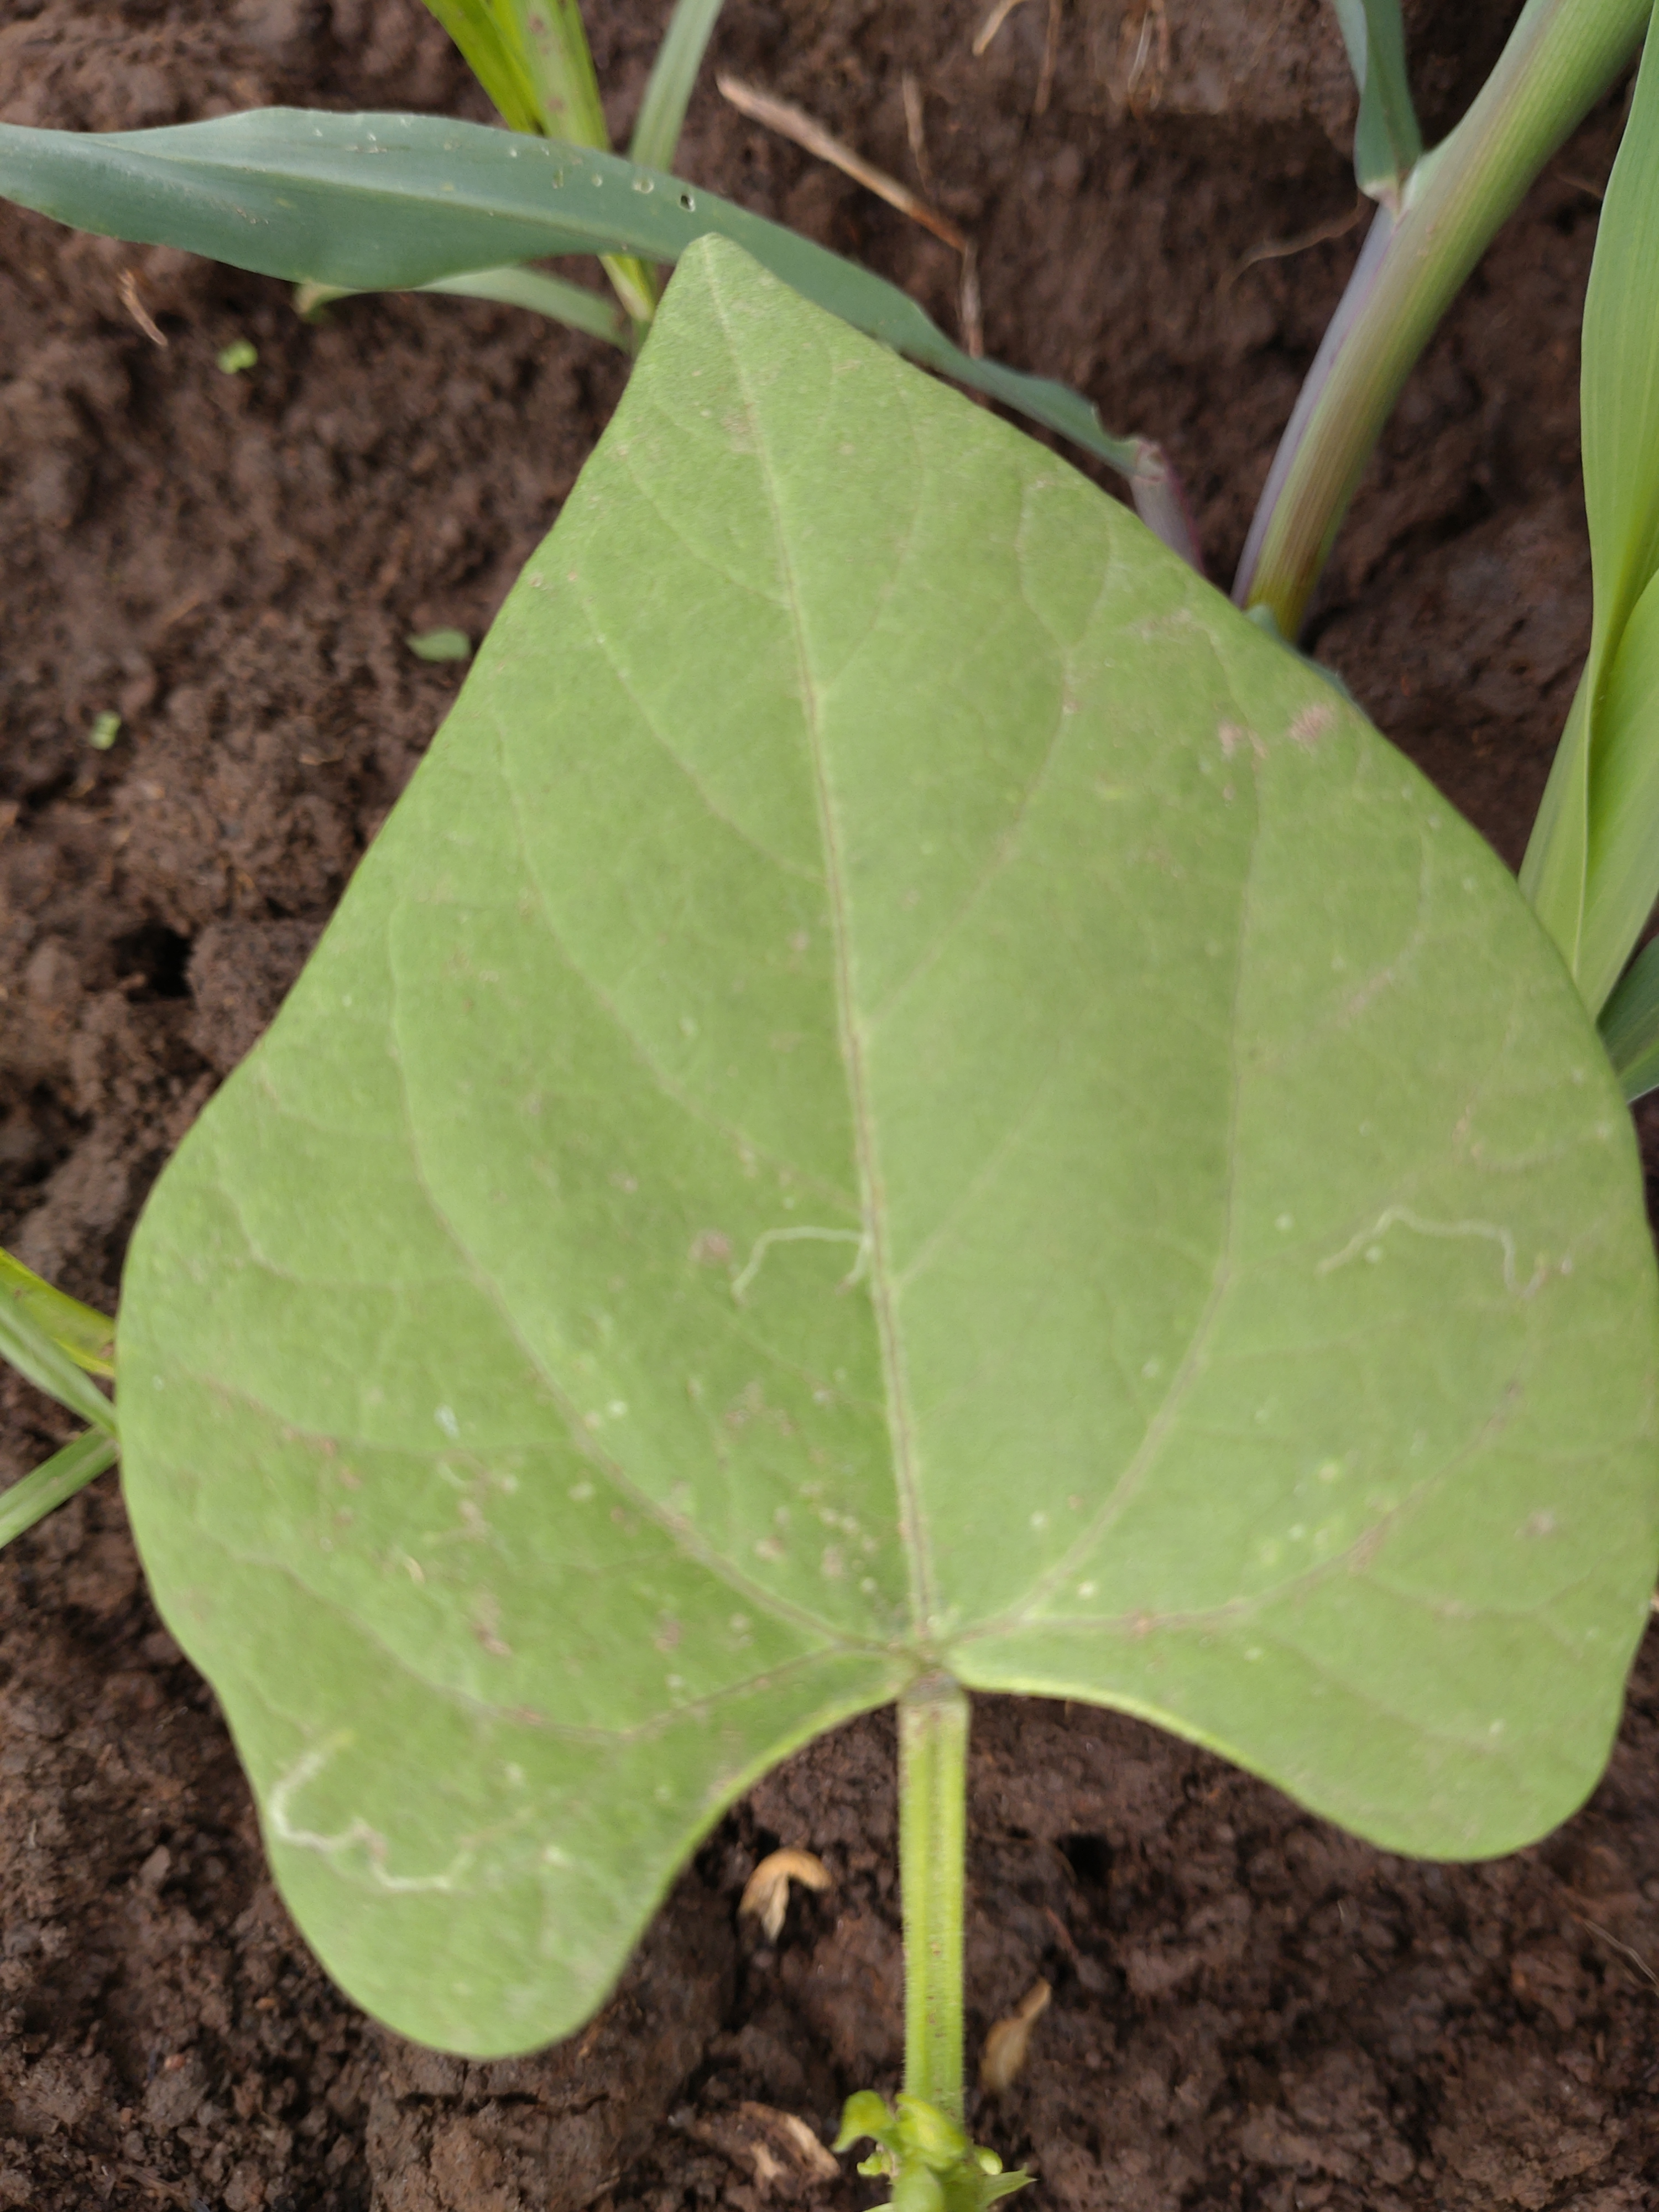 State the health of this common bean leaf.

healthy
